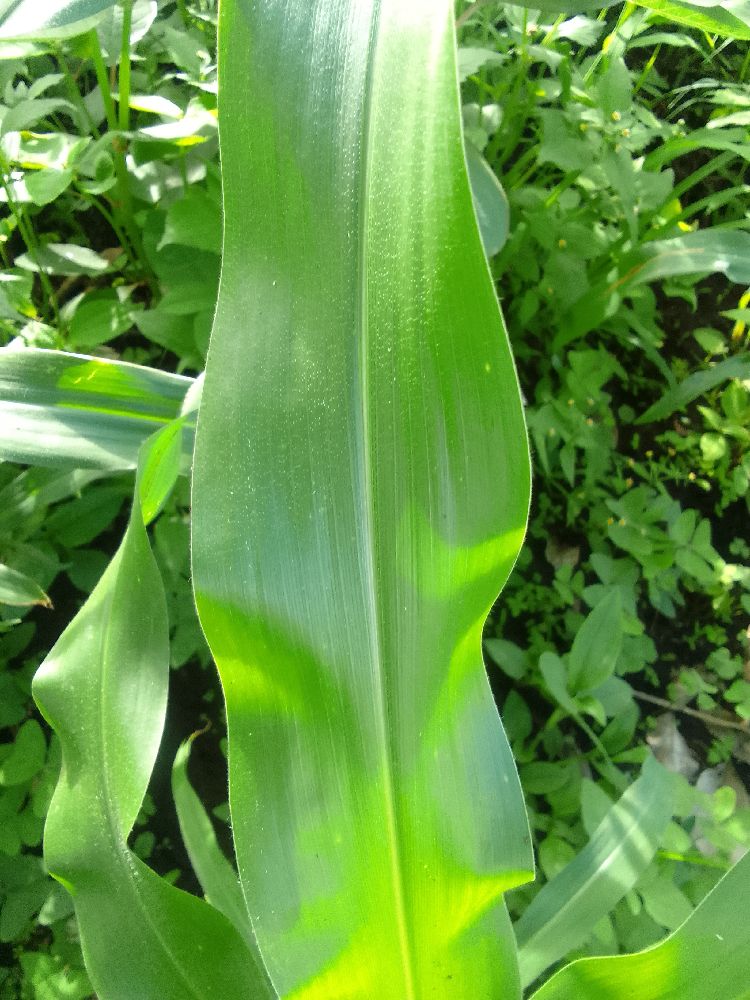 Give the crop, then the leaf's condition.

maize, healthy
